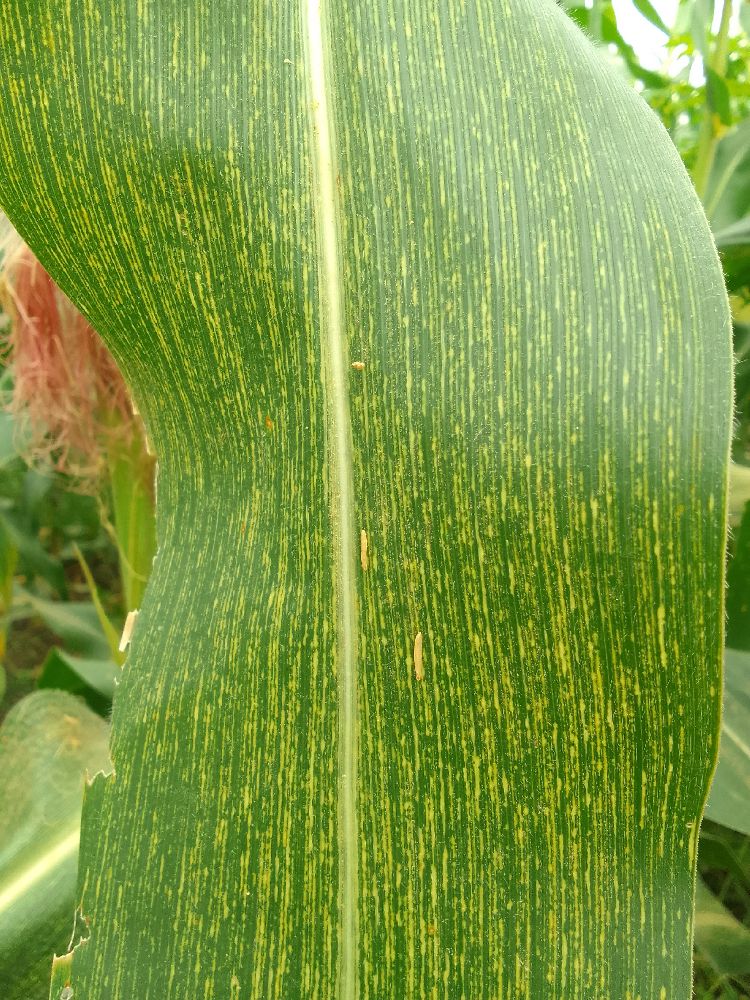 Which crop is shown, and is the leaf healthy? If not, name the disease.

maize, maize streak virus
